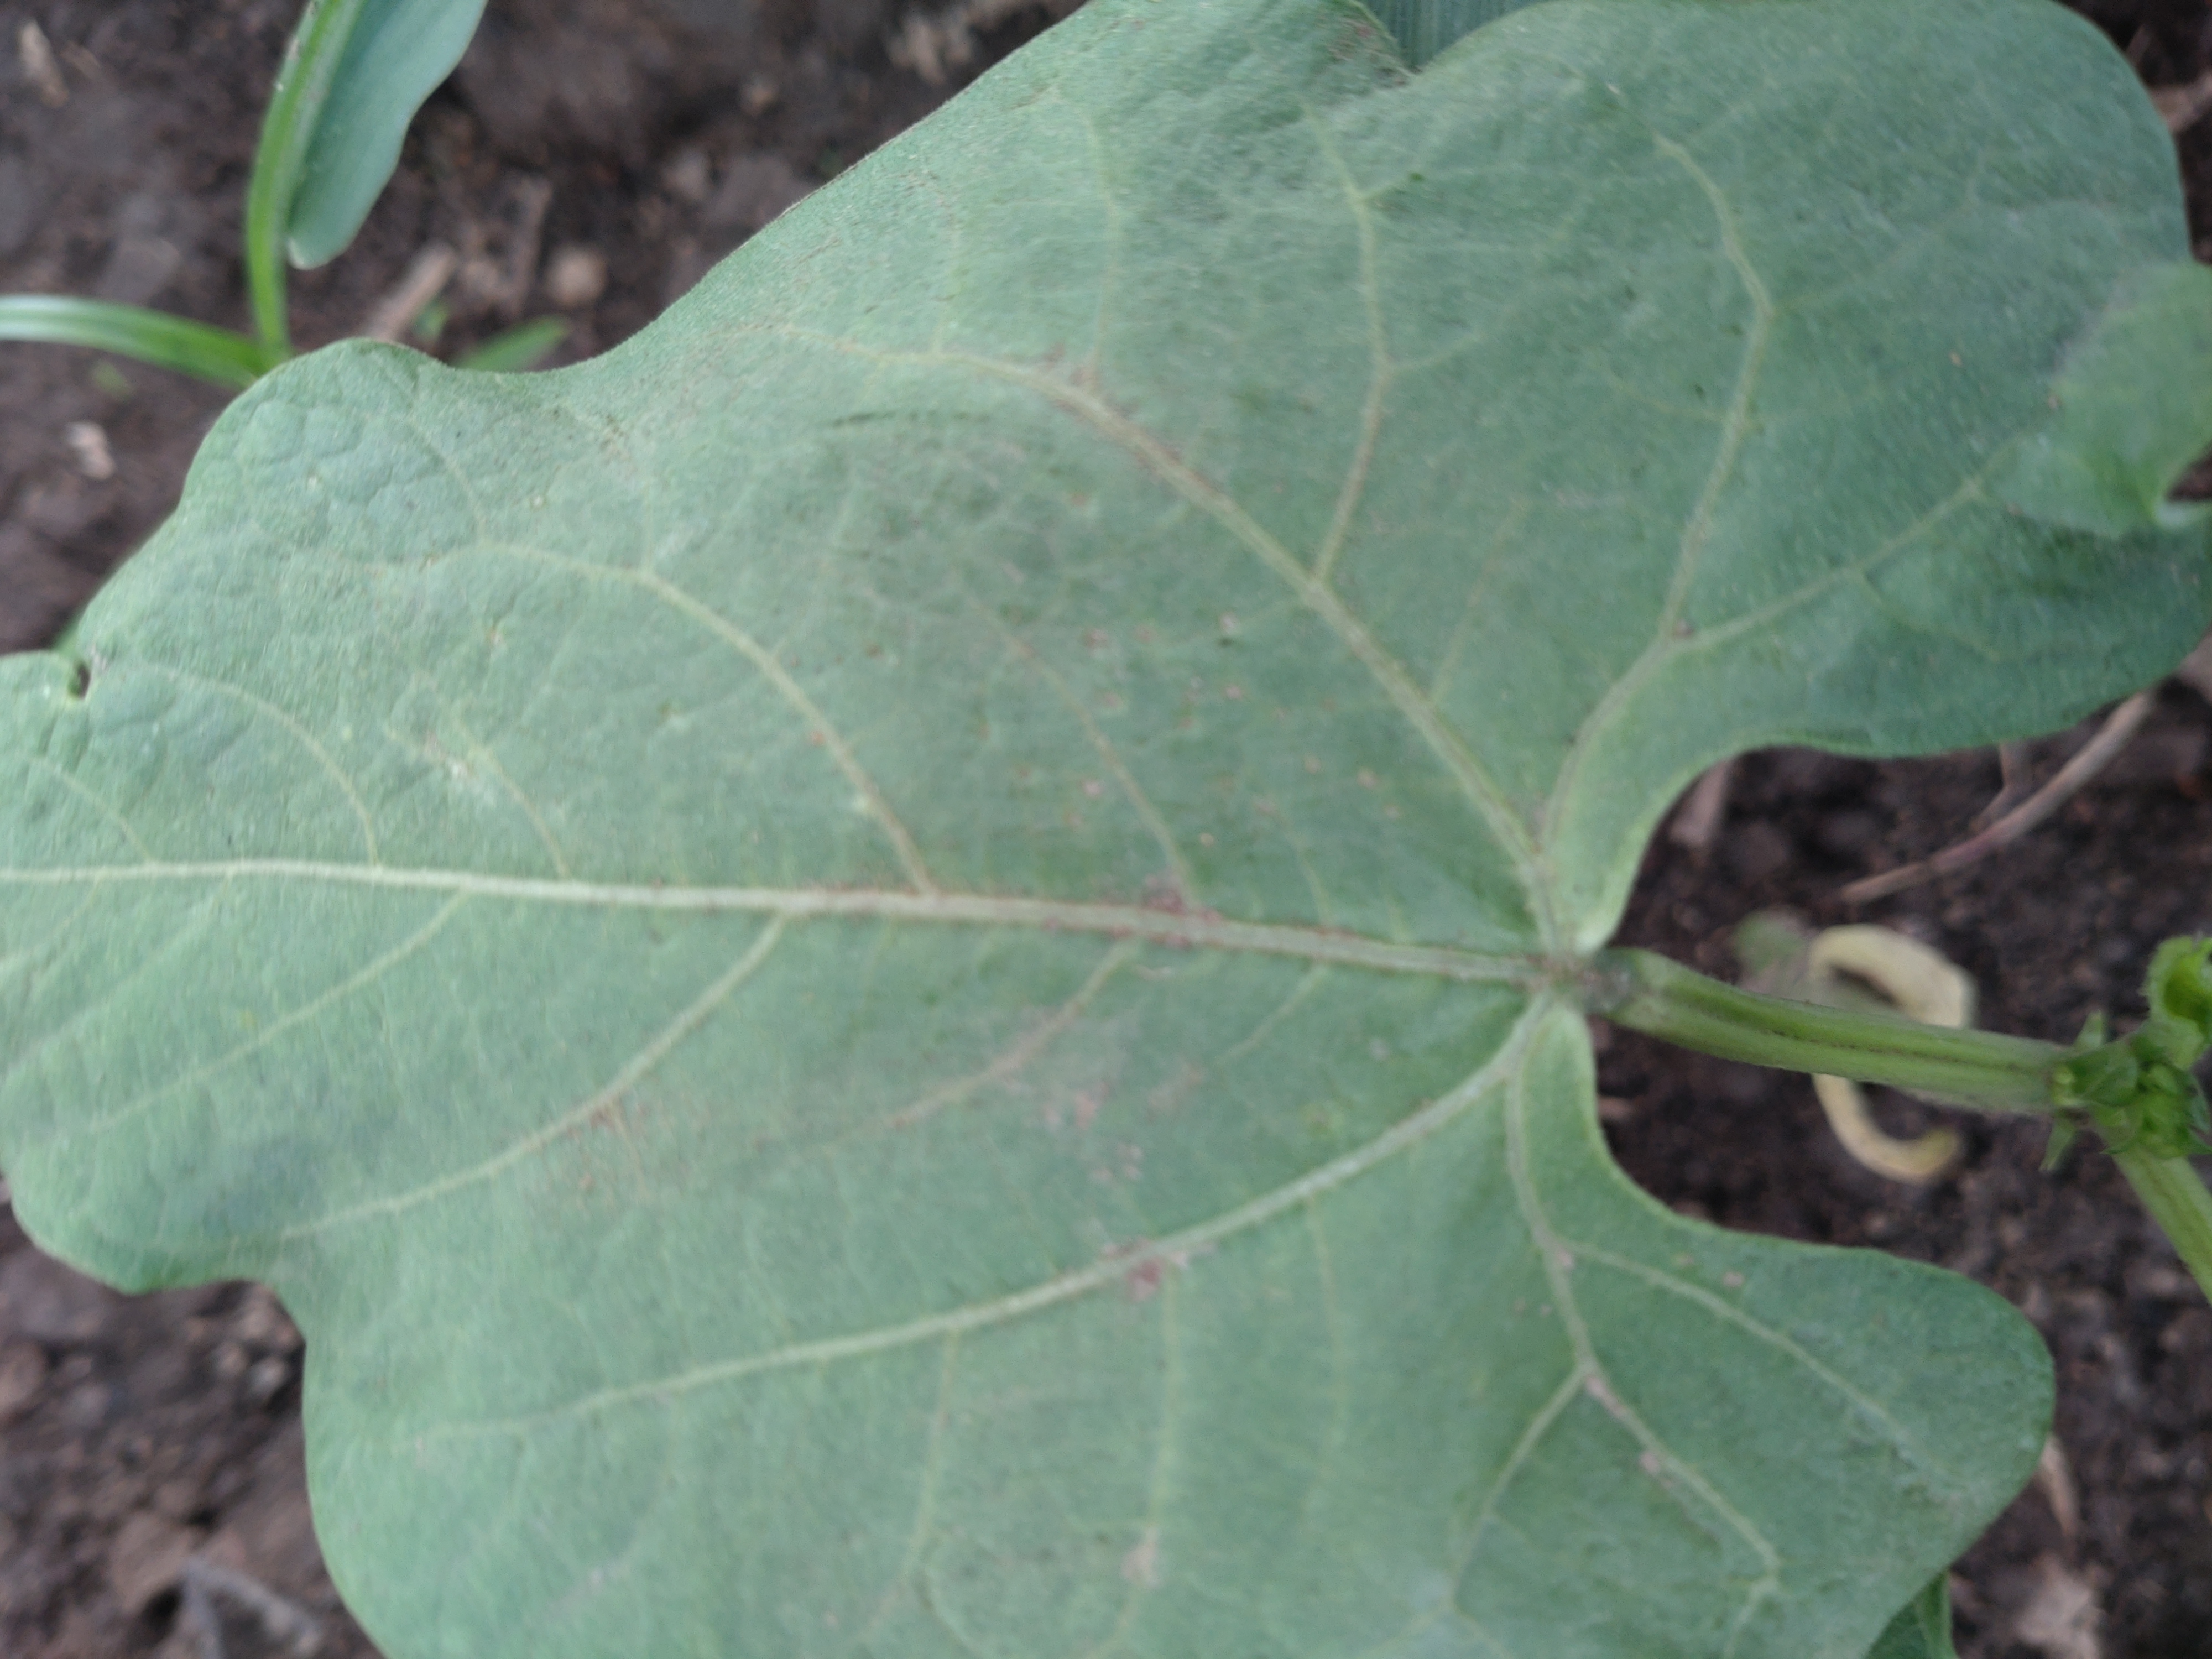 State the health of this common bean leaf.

healthy
